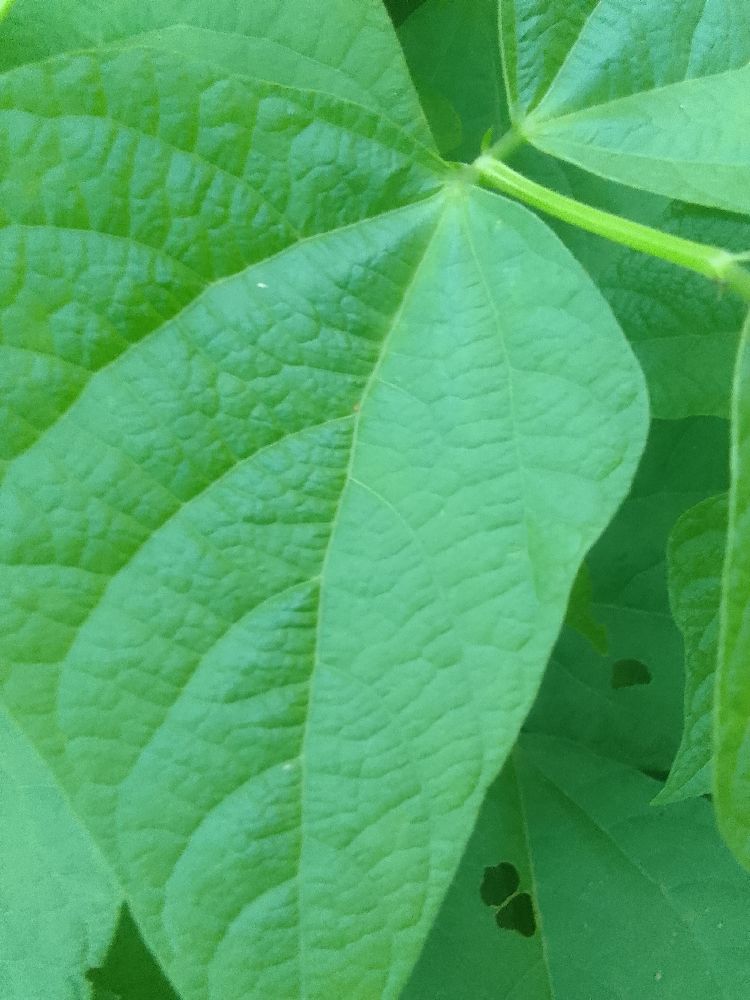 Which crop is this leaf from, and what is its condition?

common bean, healthy
